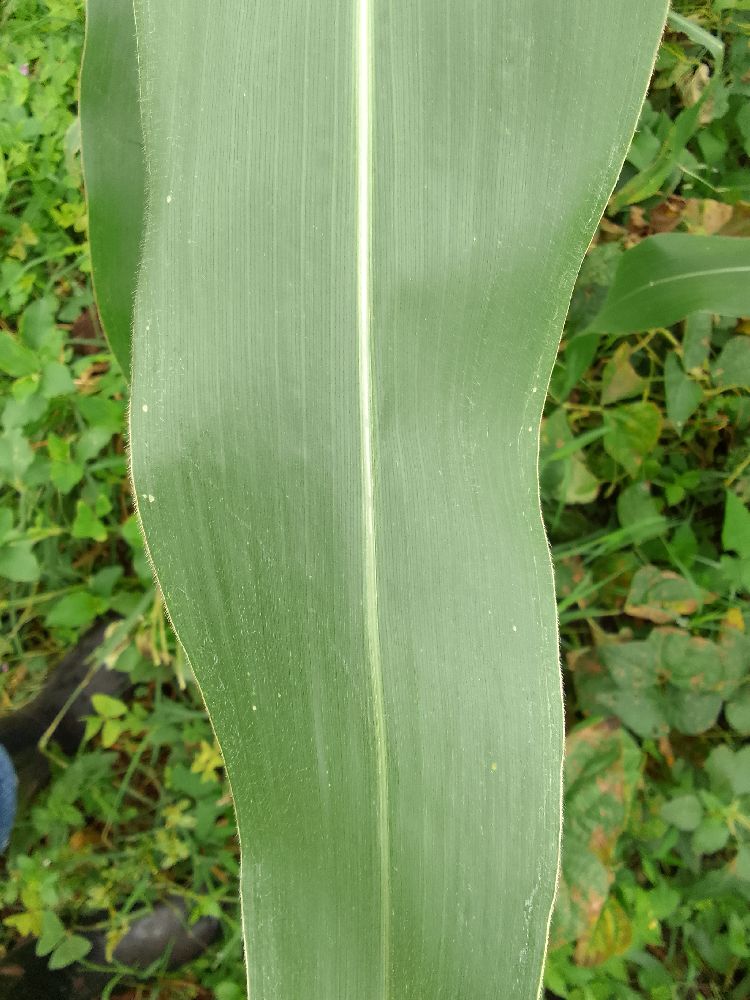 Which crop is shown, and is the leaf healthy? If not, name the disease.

maize, healthy
